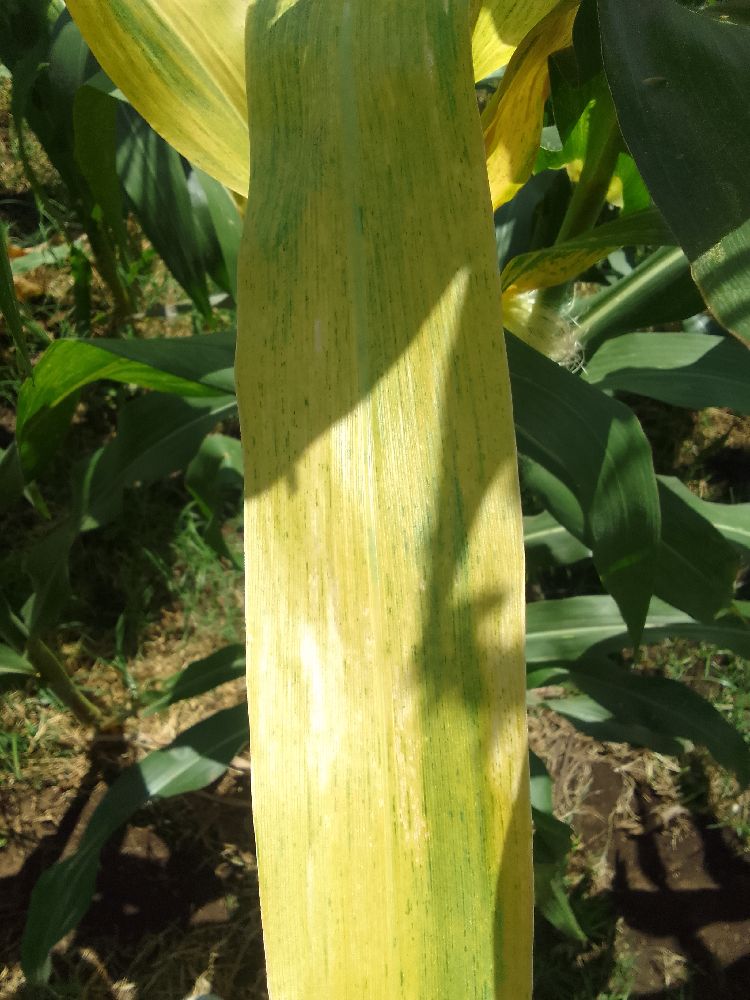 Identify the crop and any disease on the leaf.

maize, maize lethal necrosis
